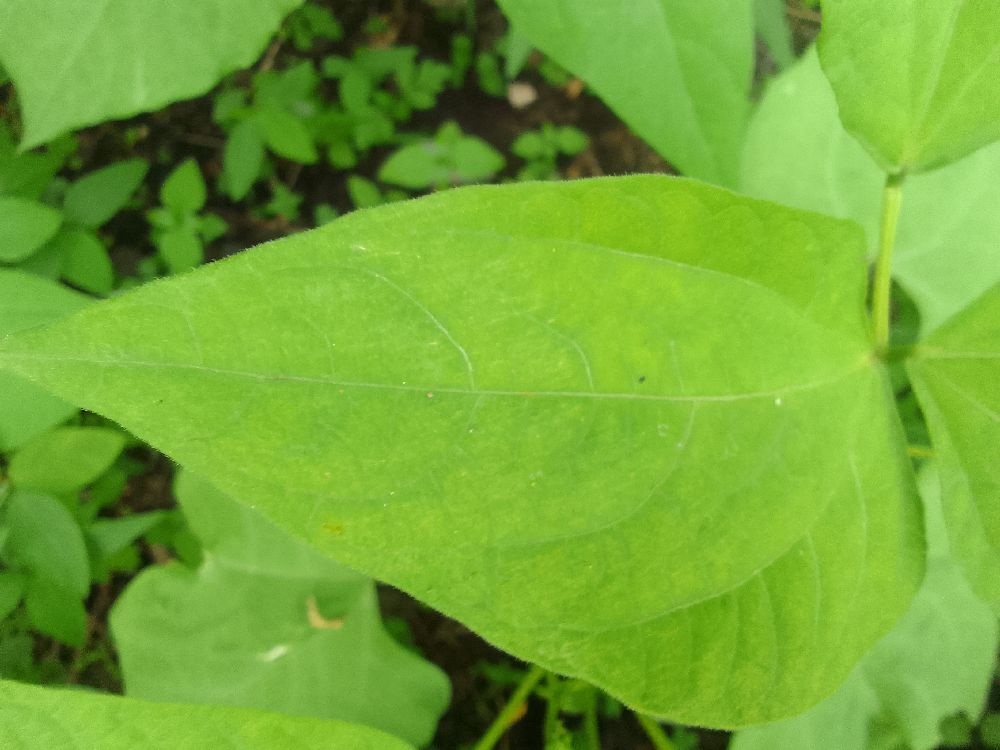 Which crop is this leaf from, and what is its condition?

common bean, healthy
